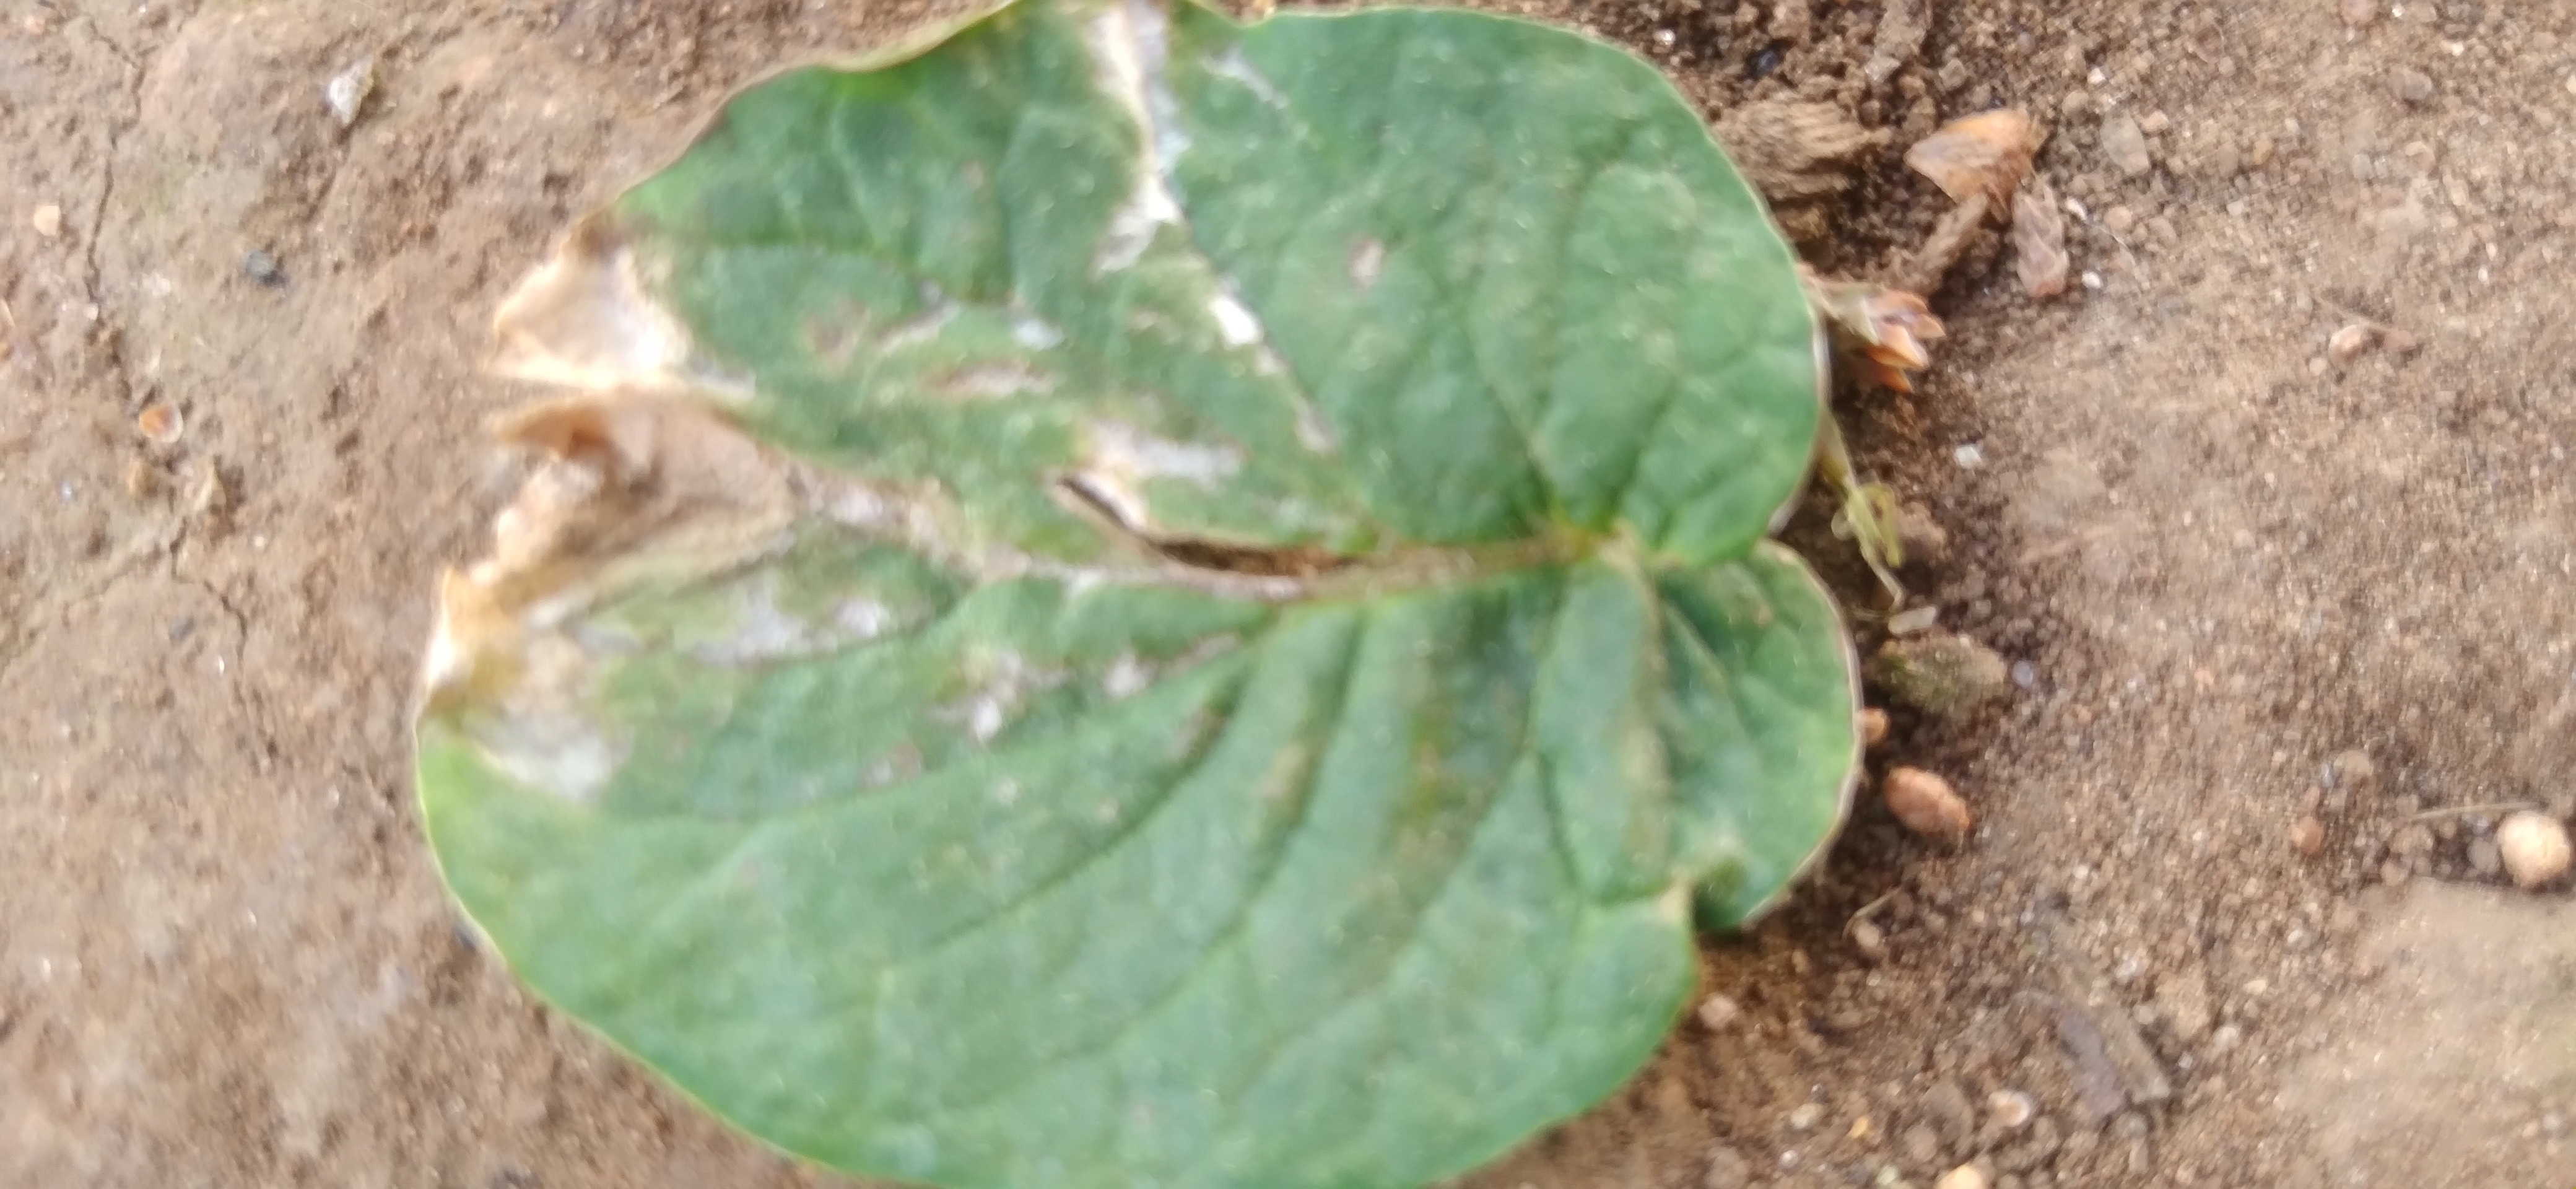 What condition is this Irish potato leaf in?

early blight
